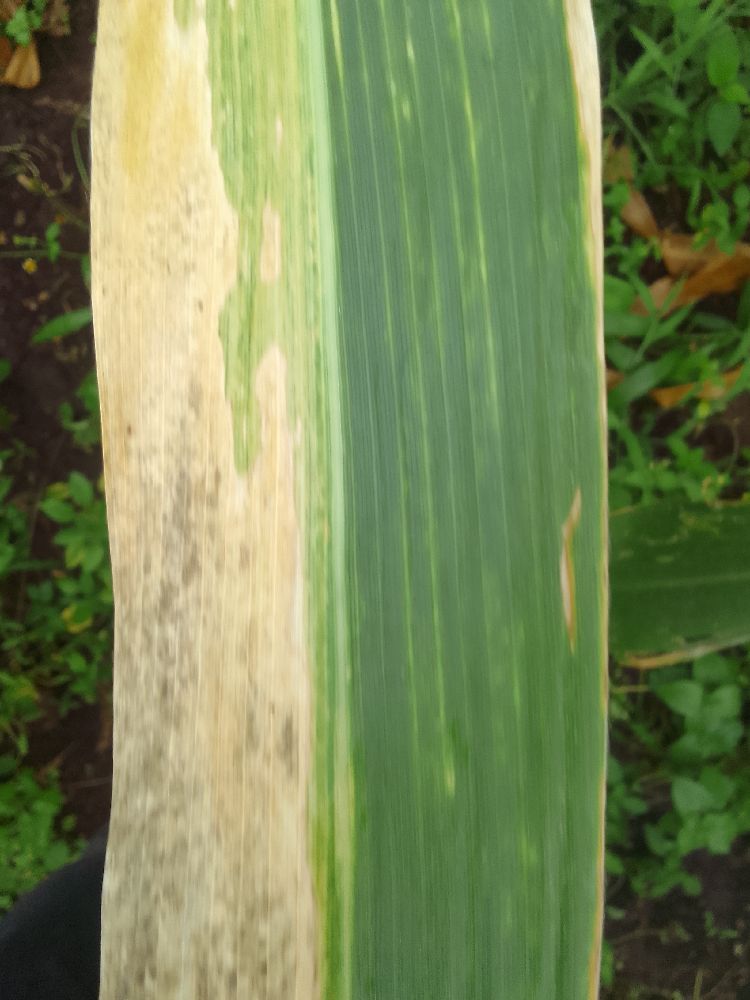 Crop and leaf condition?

maize, maize lethal necrosis
